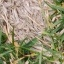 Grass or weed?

grass
